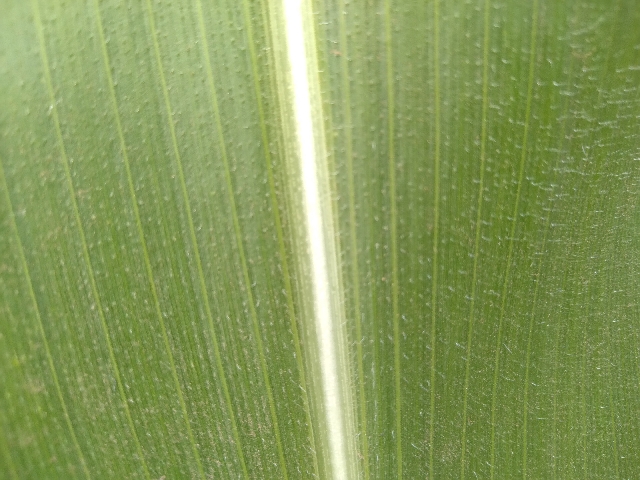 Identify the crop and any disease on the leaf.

maize, healthy
